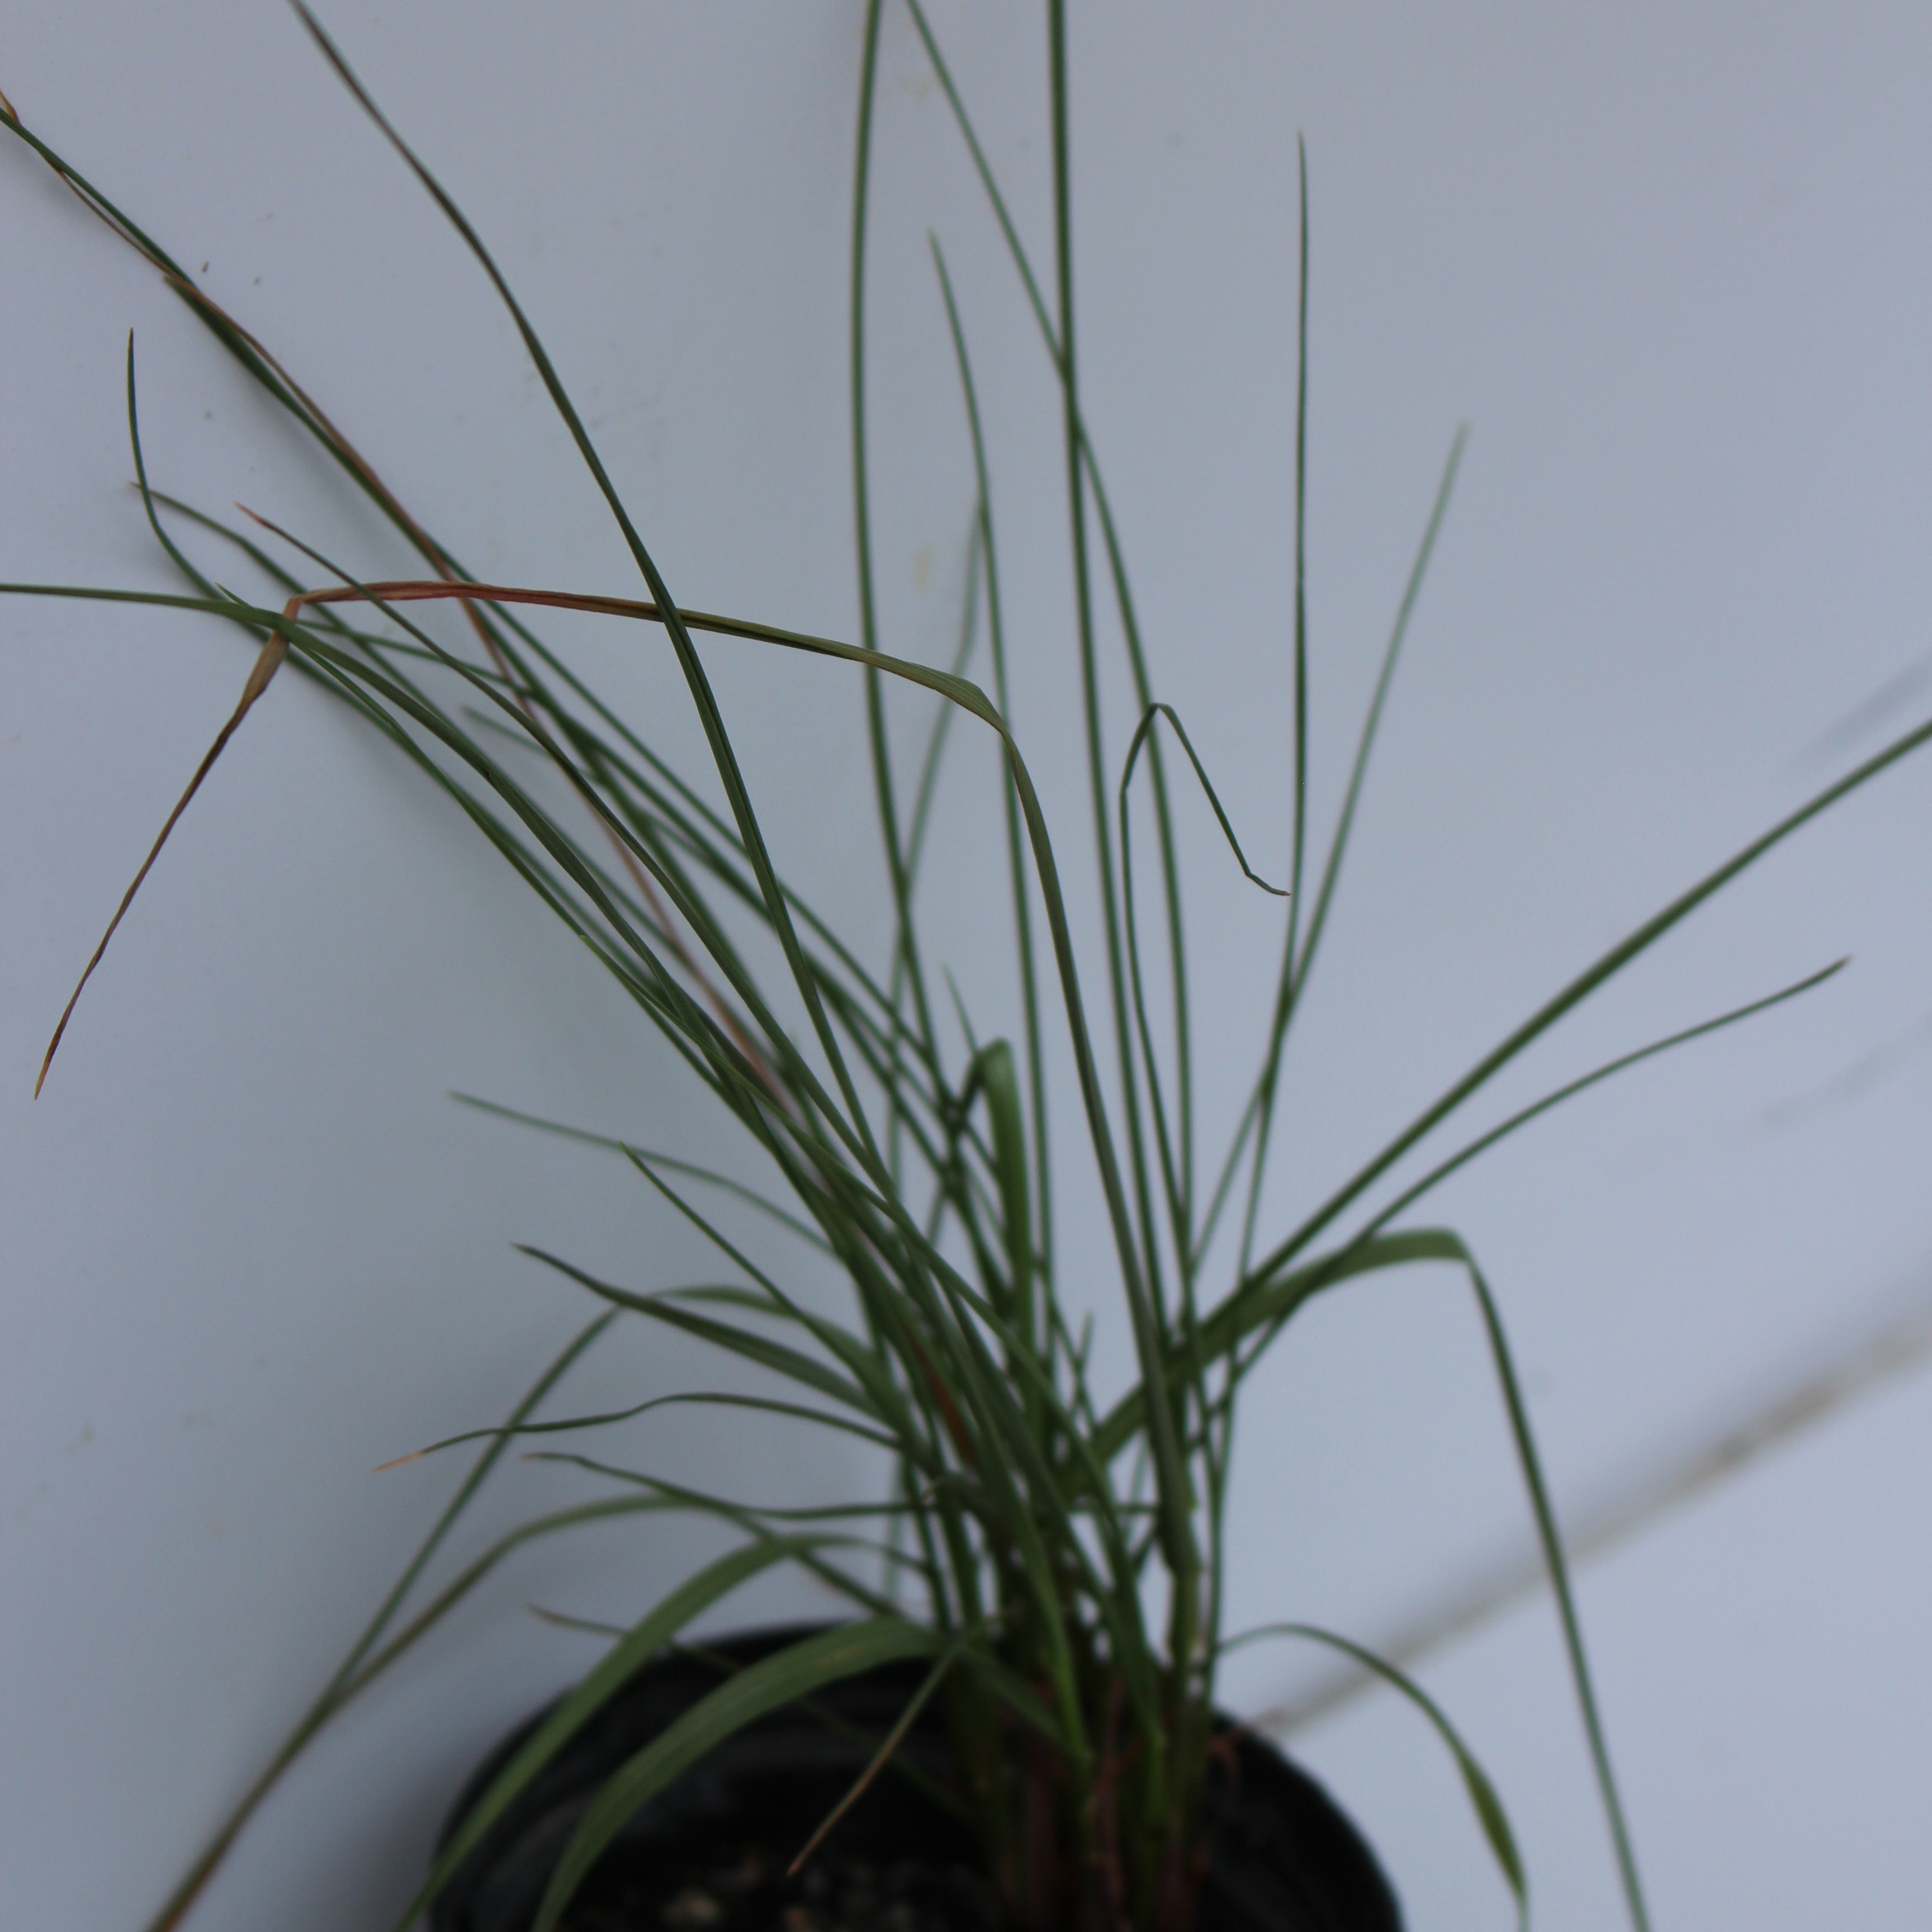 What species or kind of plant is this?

Lolium multiflorum
